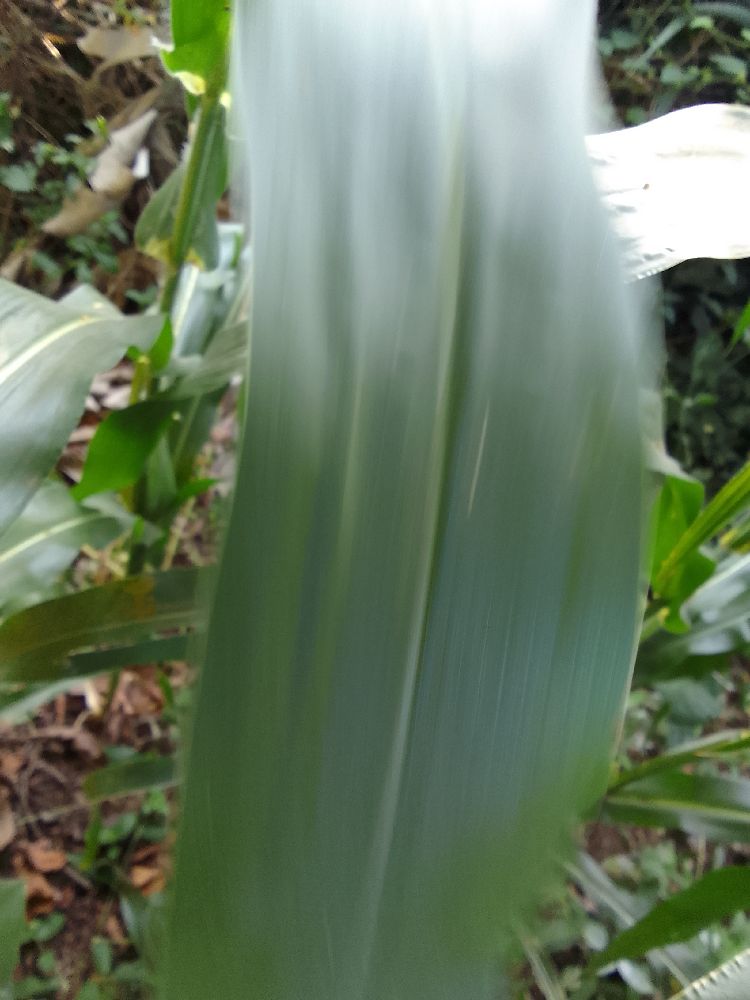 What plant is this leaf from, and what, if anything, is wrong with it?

maize, healthy
